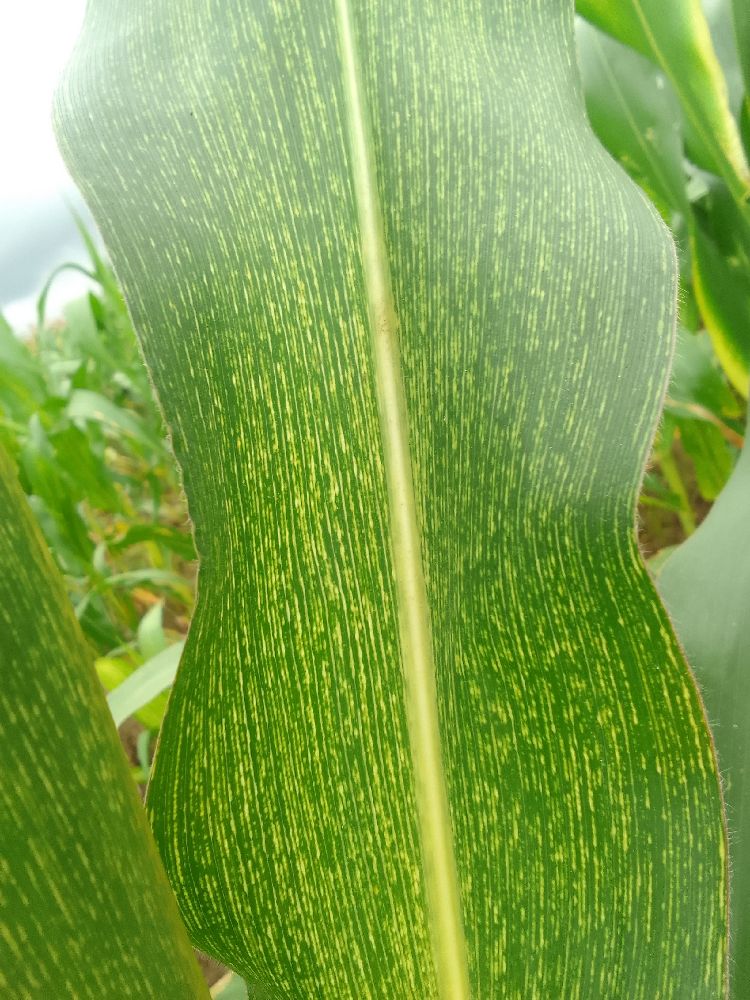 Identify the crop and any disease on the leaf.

maize, maize streak virus
